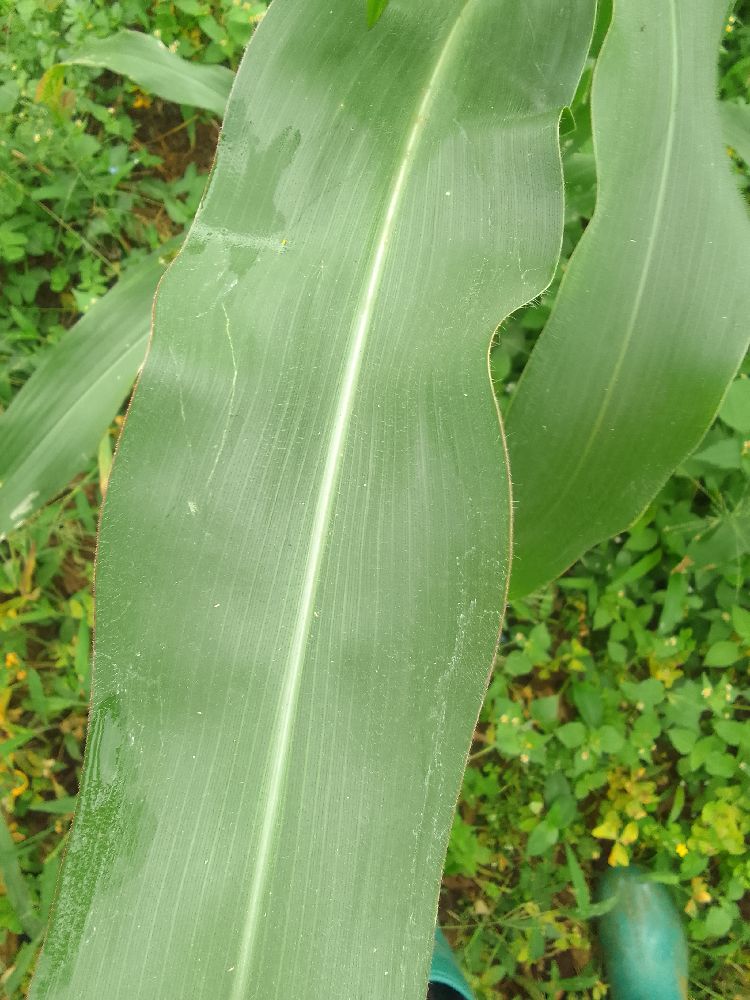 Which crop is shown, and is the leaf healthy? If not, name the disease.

maize, healthy
